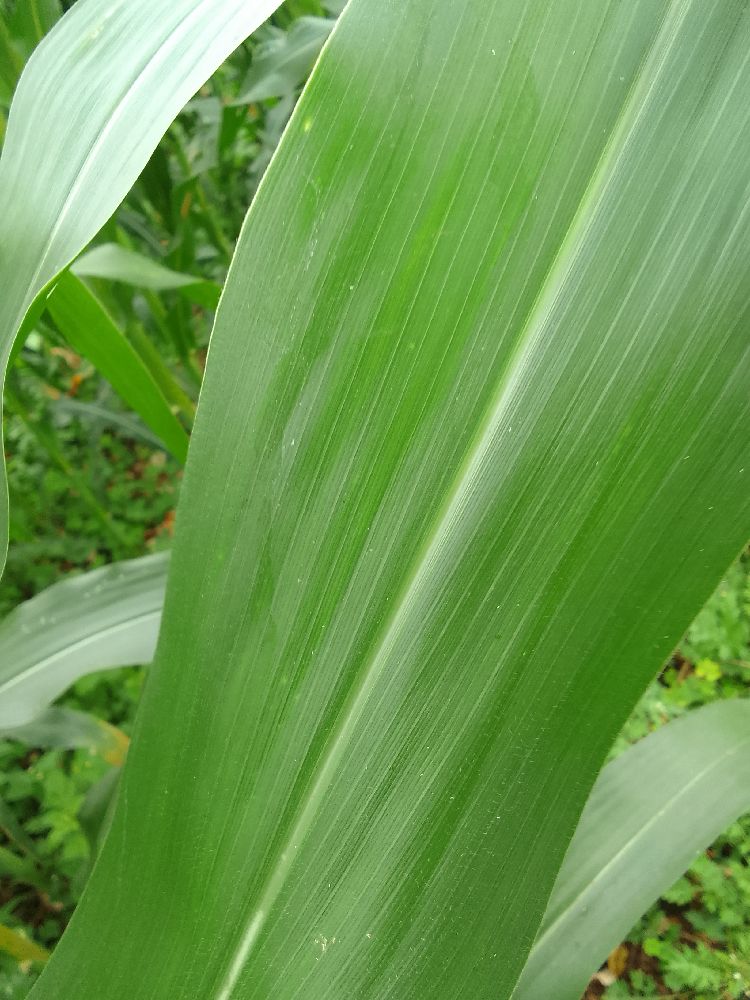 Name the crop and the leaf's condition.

maize, healthy
